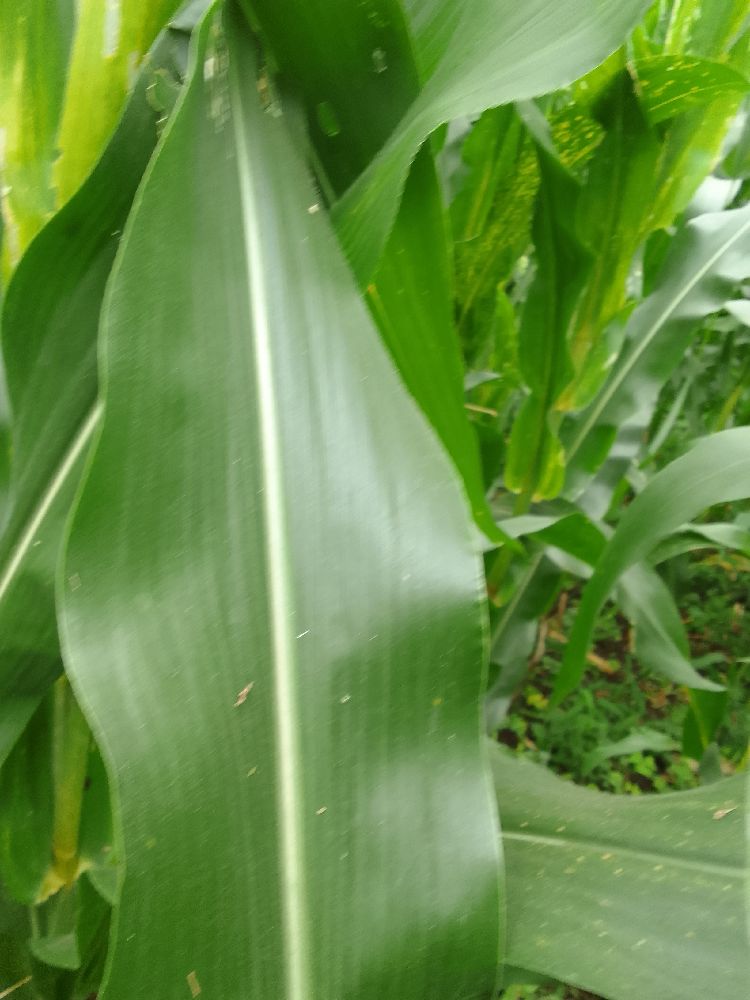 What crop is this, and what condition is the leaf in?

maize, healthy
